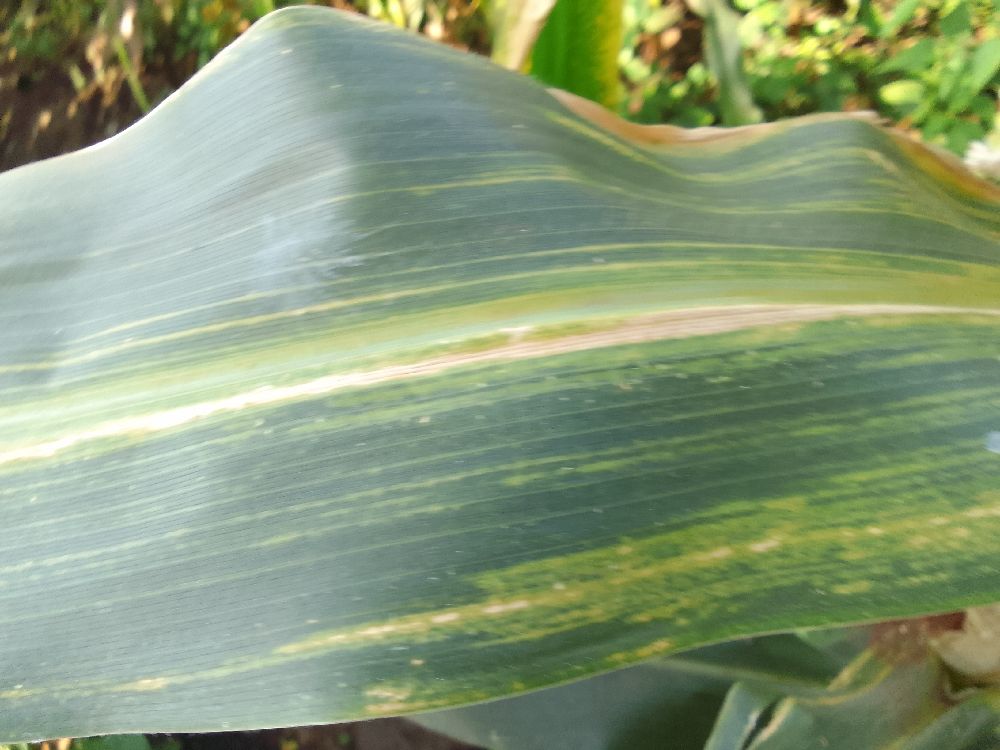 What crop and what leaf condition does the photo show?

maize, maize lethal necrosis
